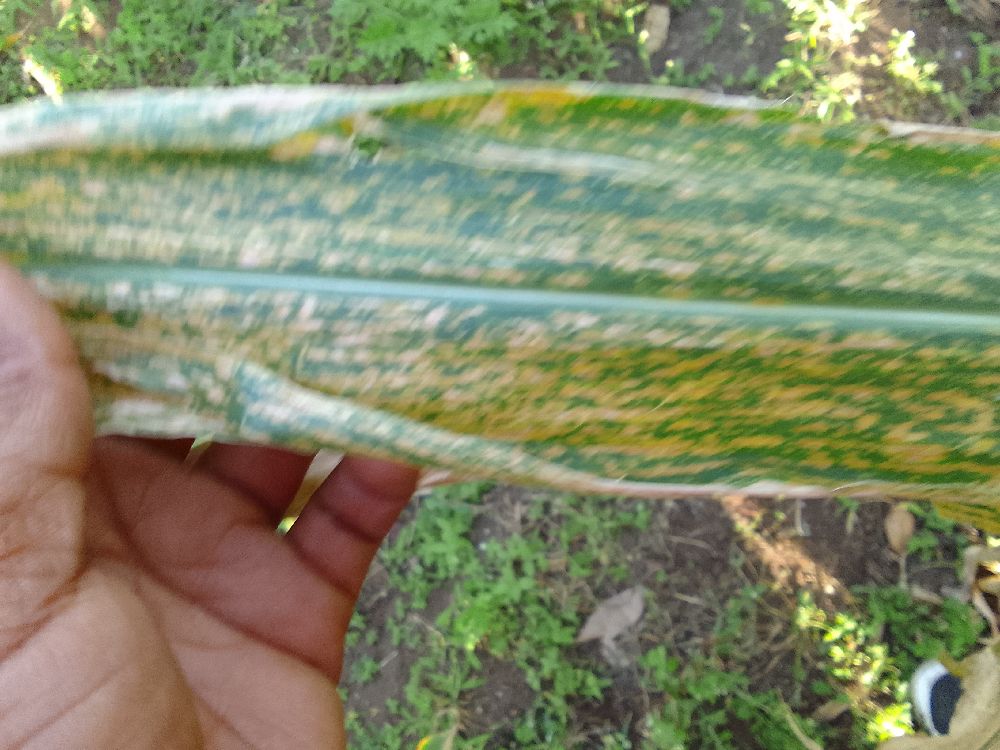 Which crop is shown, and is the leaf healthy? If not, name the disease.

maize, maize lethal necrosis
